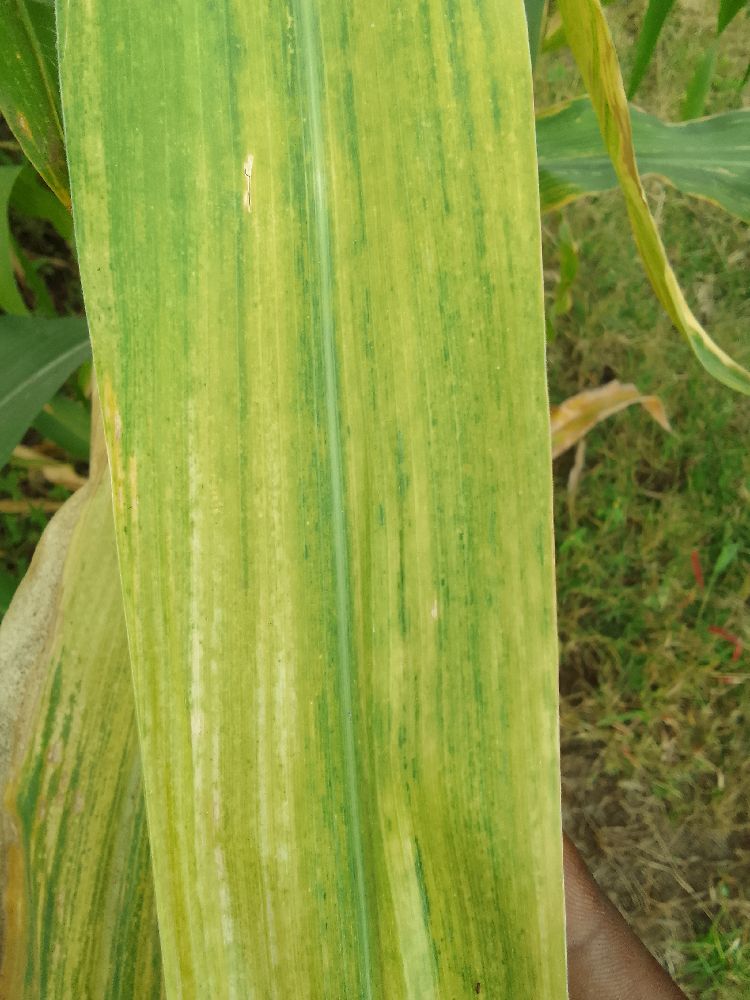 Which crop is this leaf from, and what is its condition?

maize, maize lethal necrosis
